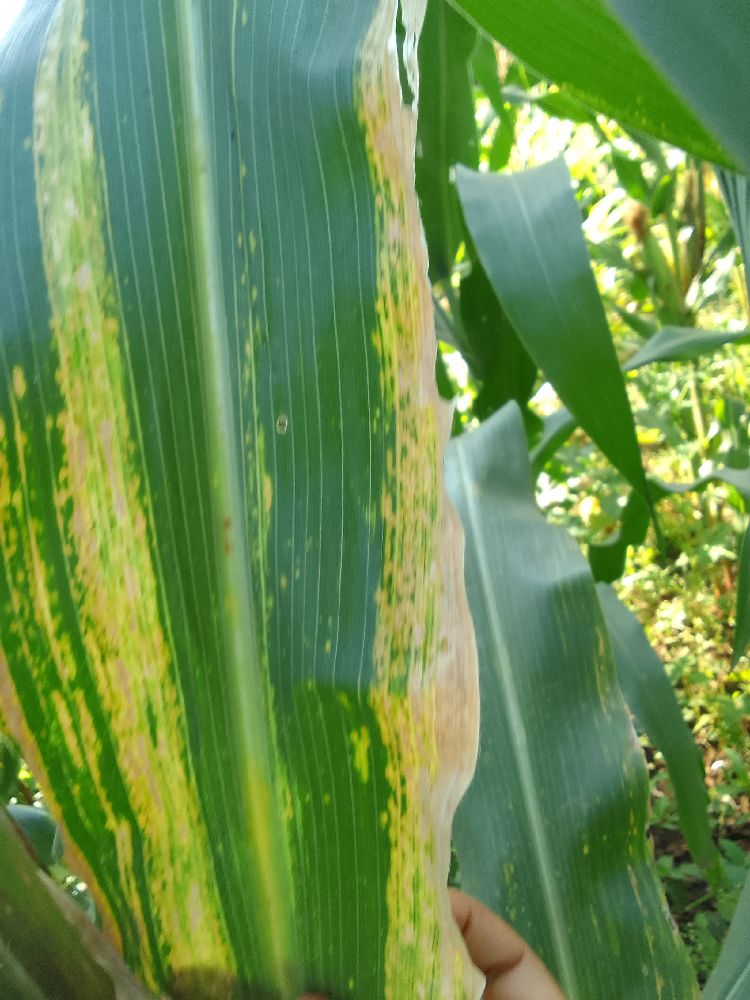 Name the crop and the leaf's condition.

maize, maize lethal necrosis
